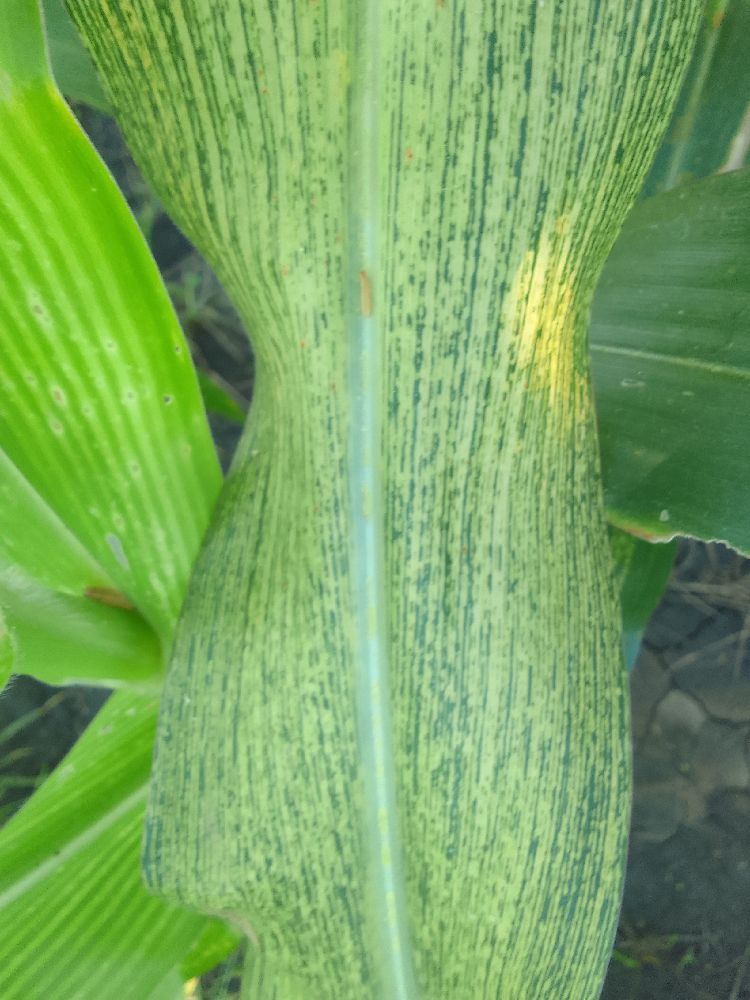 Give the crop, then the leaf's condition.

maize, maize streak virus
